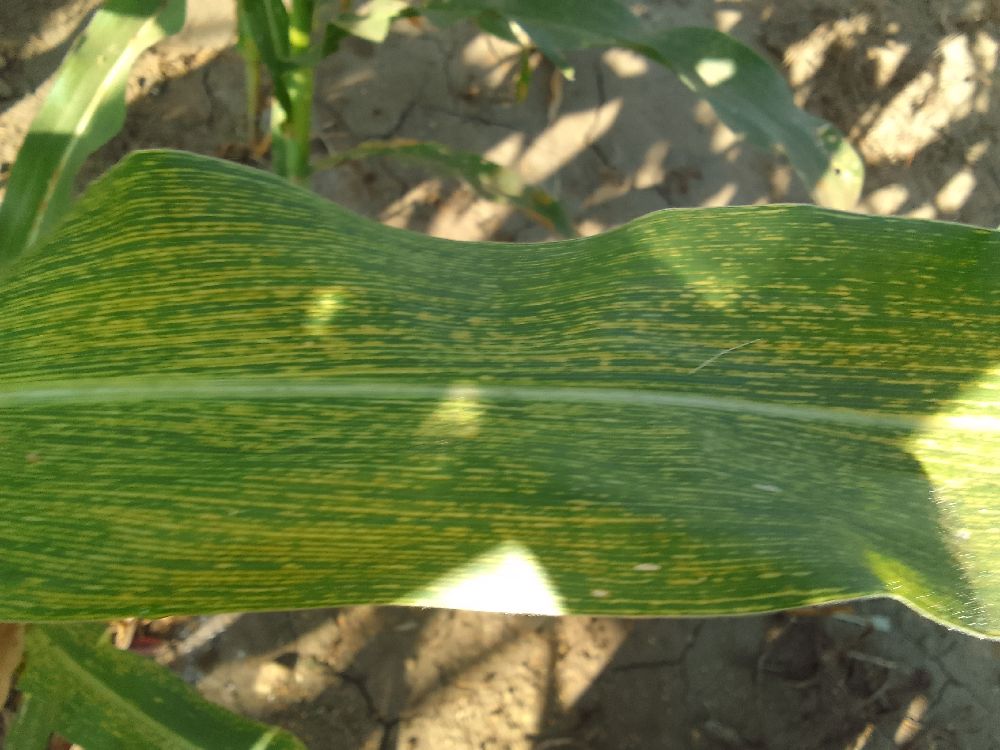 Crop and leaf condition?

maize, maize streak virus
